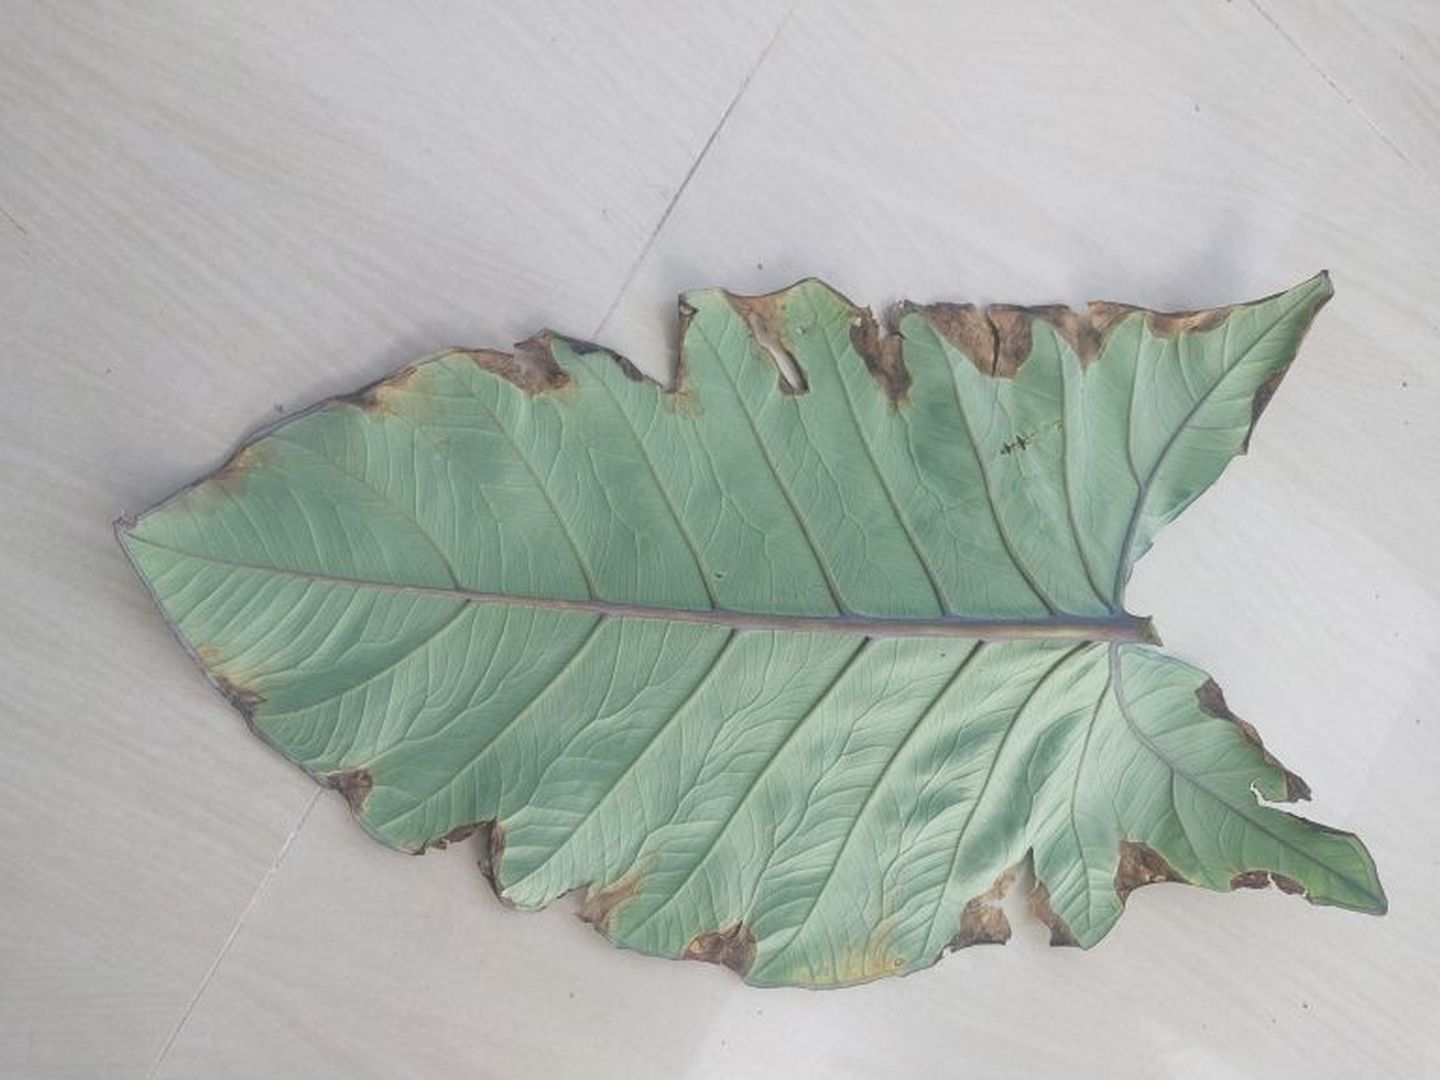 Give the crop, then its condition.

taro, leaf blight
